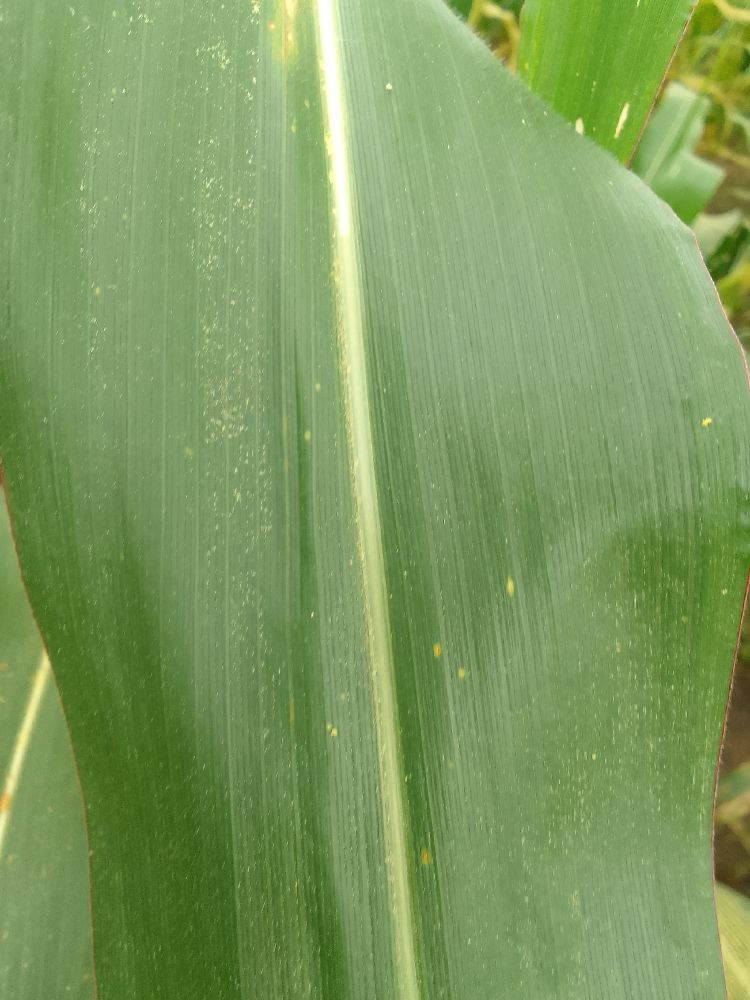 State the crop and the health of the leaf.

maize, healthy
